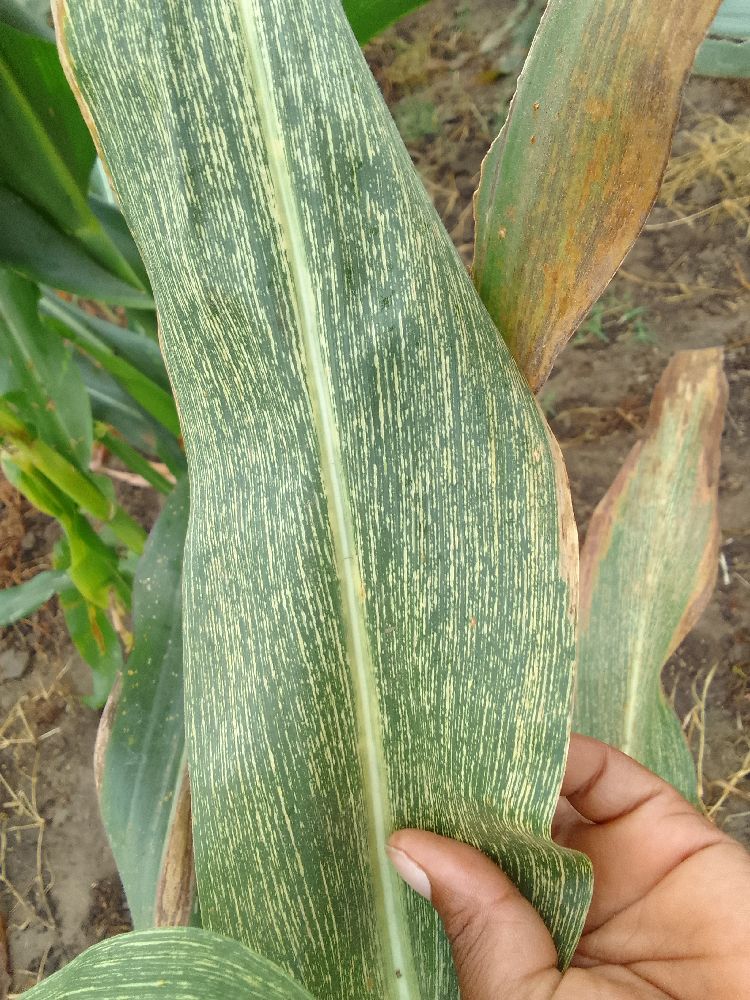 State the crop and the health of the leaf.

maize, maize streak virus
